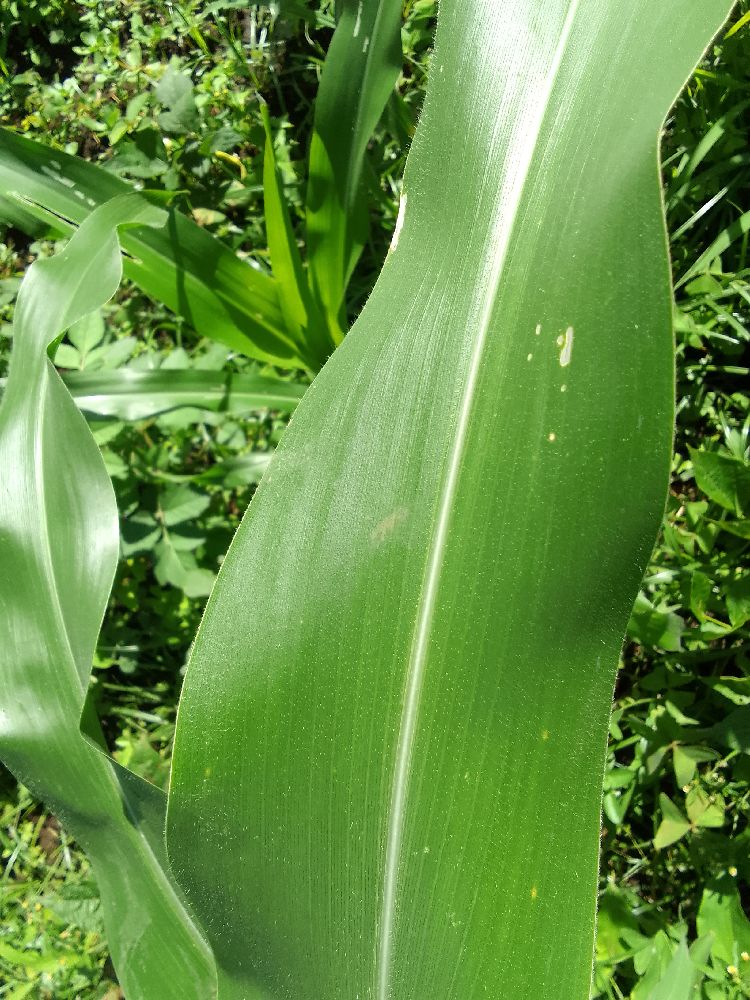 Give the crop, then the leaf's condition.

maize, healthy
